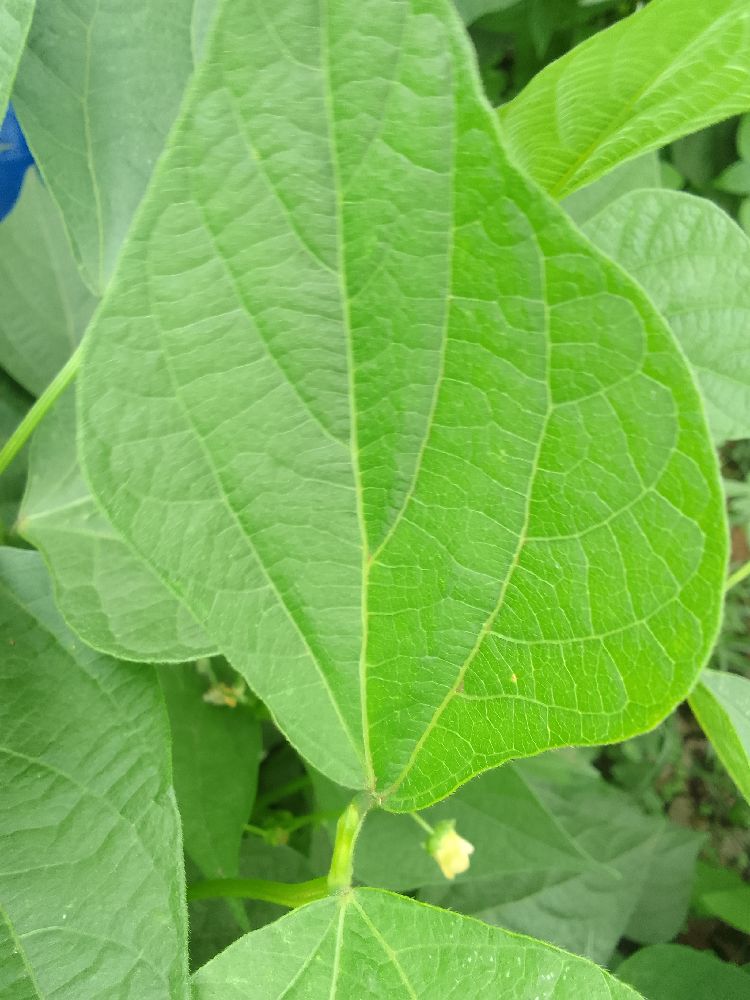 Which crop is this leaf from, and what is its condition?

common bean, healthy
